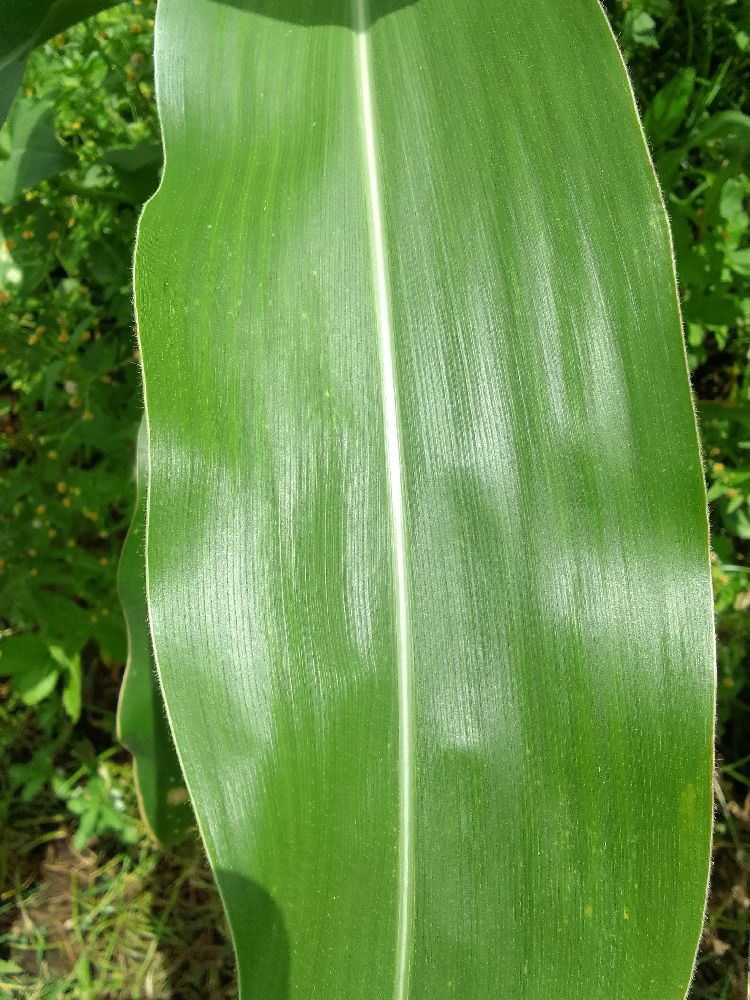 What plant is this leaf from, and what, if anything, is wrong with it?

maize, healthy
